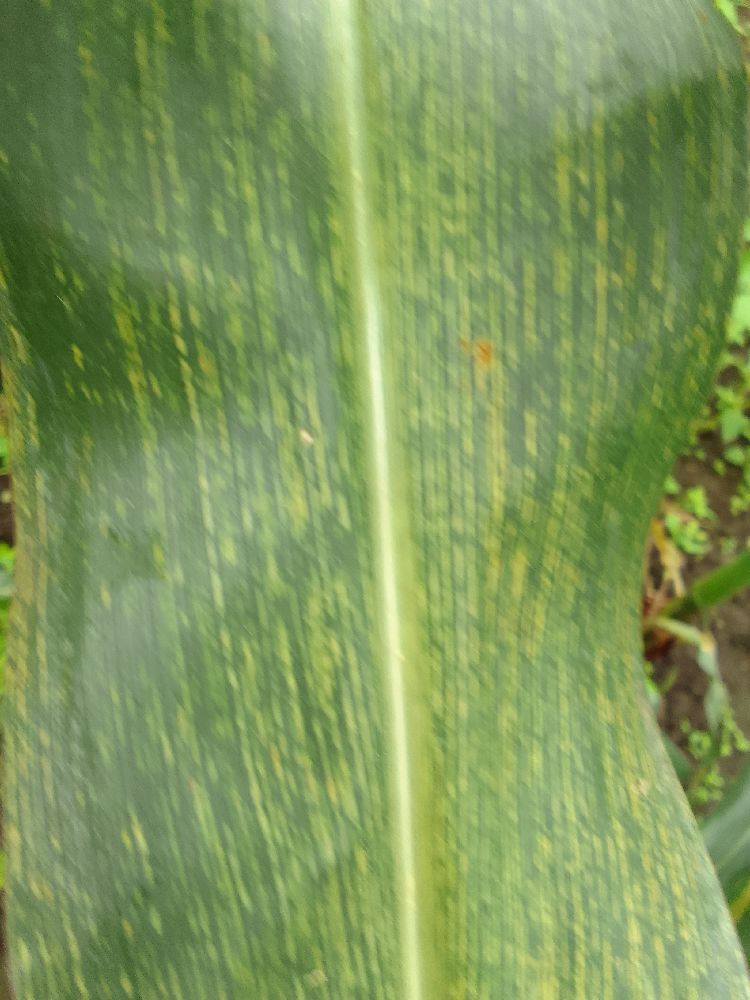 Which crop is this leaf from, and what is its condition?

maize, maize streak virus
